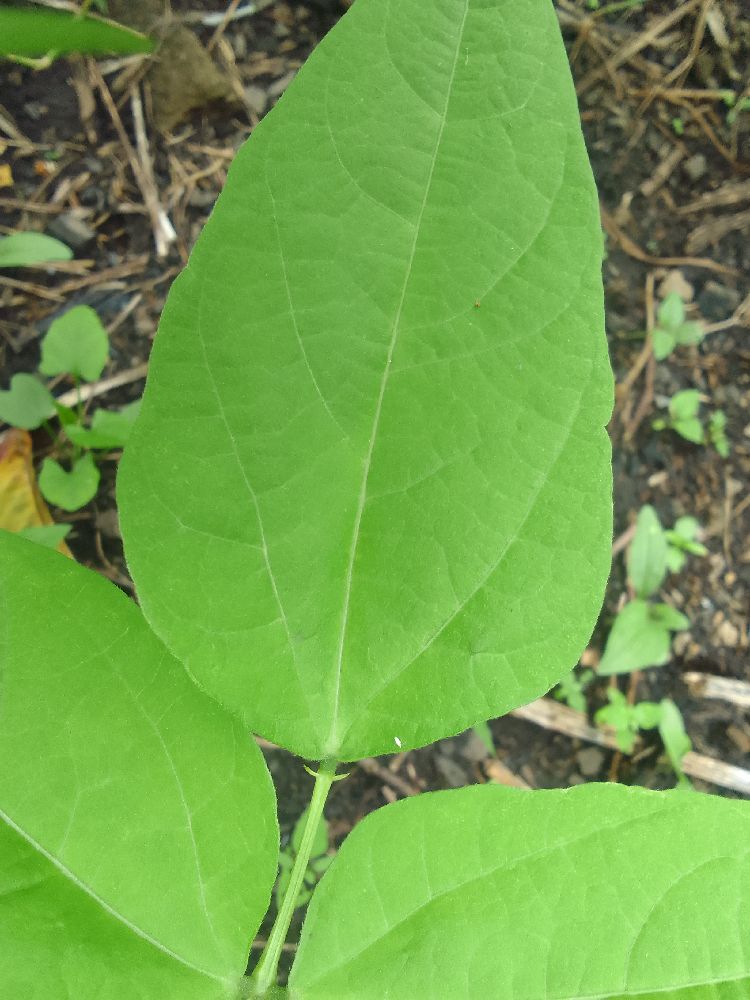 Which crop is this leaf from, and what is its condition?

common bean, healthy
